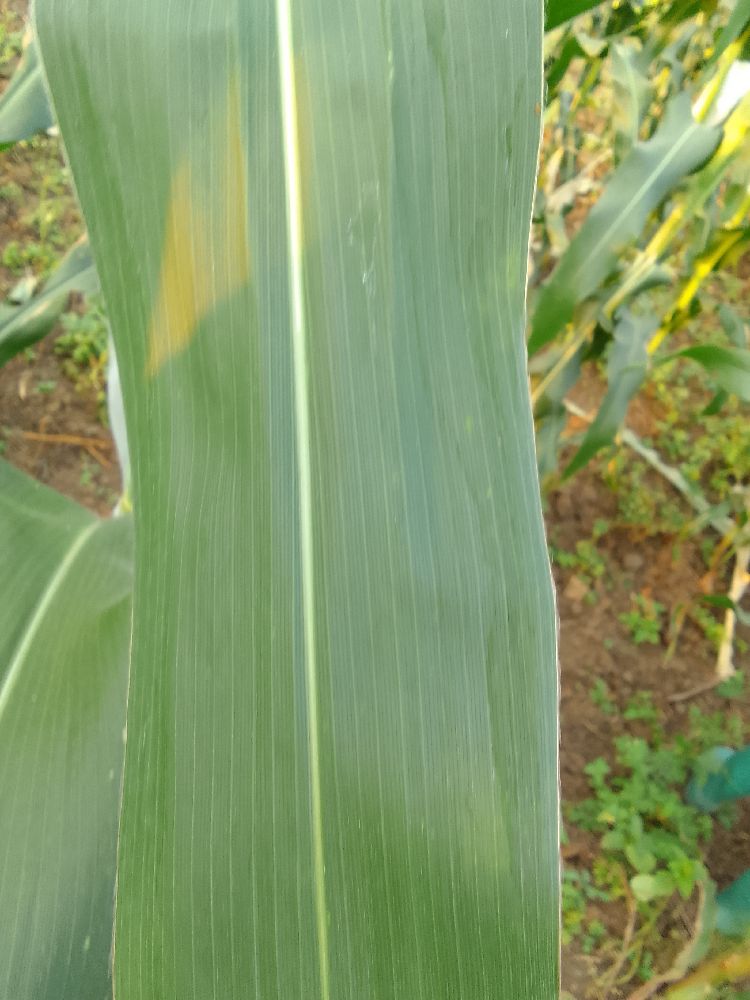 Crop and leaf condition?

maize, healthy
